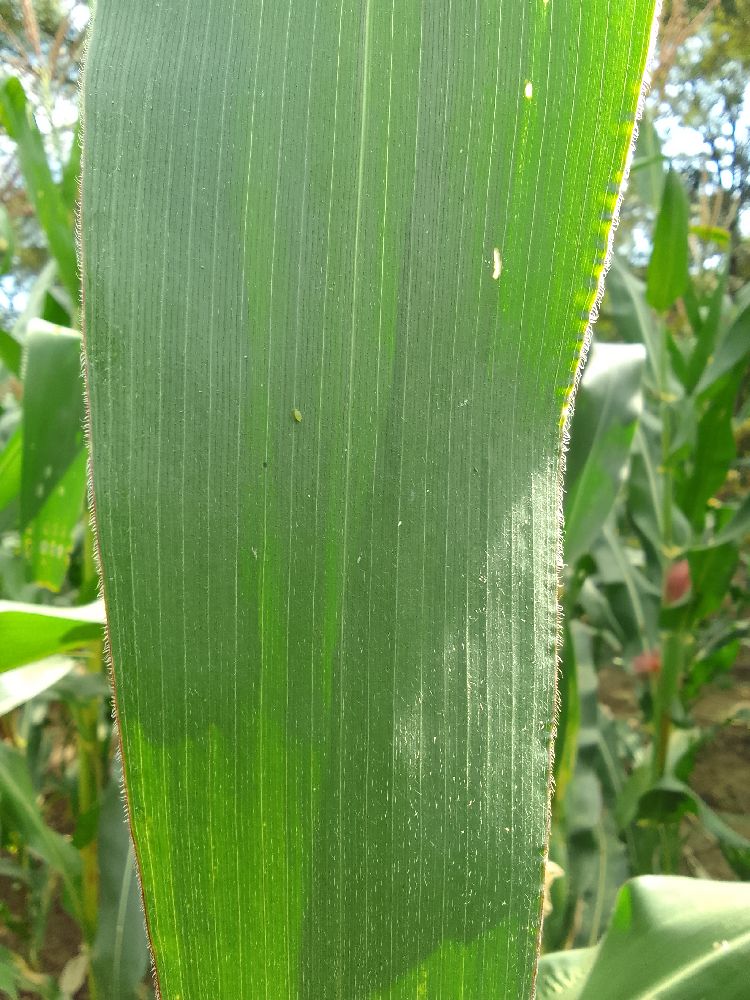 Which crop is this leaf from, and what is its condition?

maize, healthy
